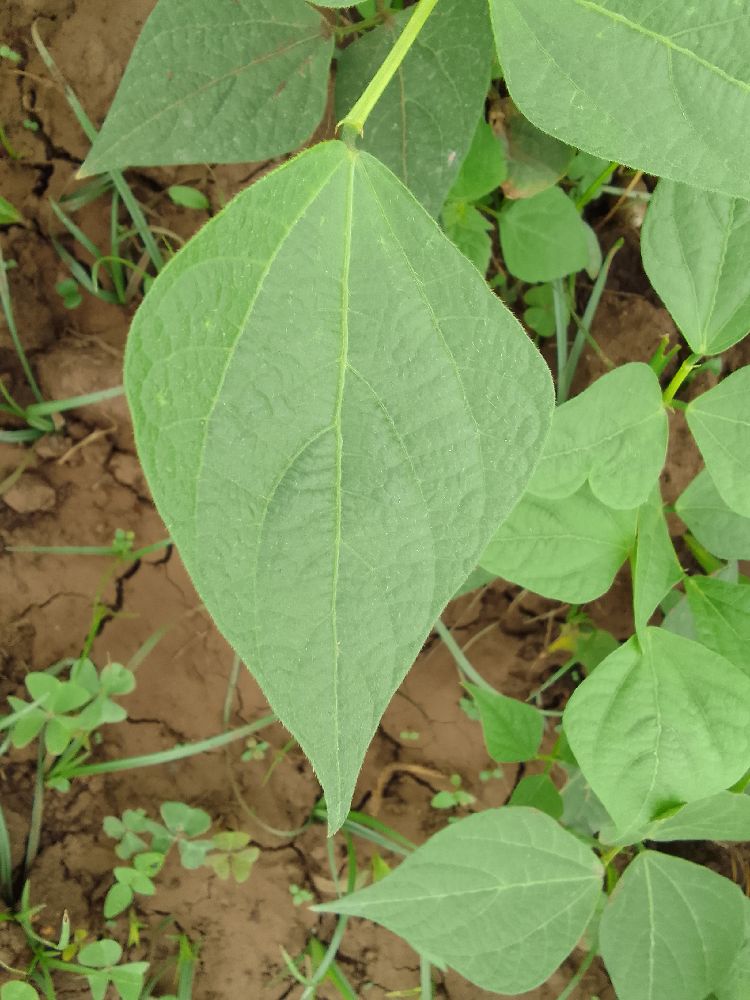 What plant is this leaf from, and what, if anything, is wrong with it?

common bean, healthy
